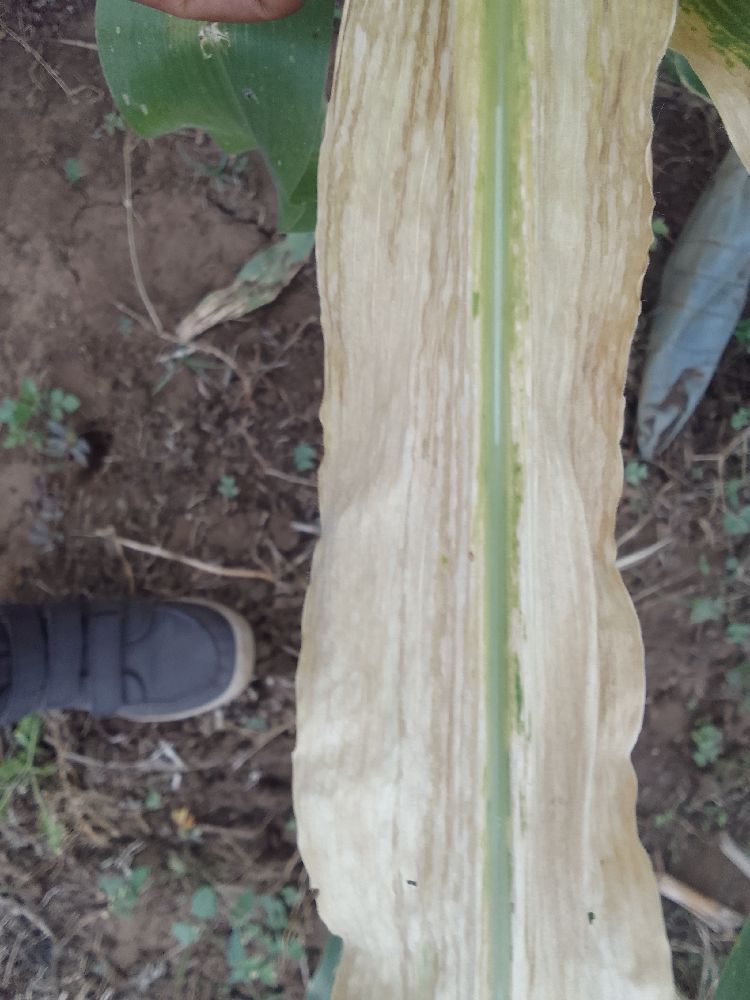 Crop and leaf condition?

maize, maize lethal necrosis
